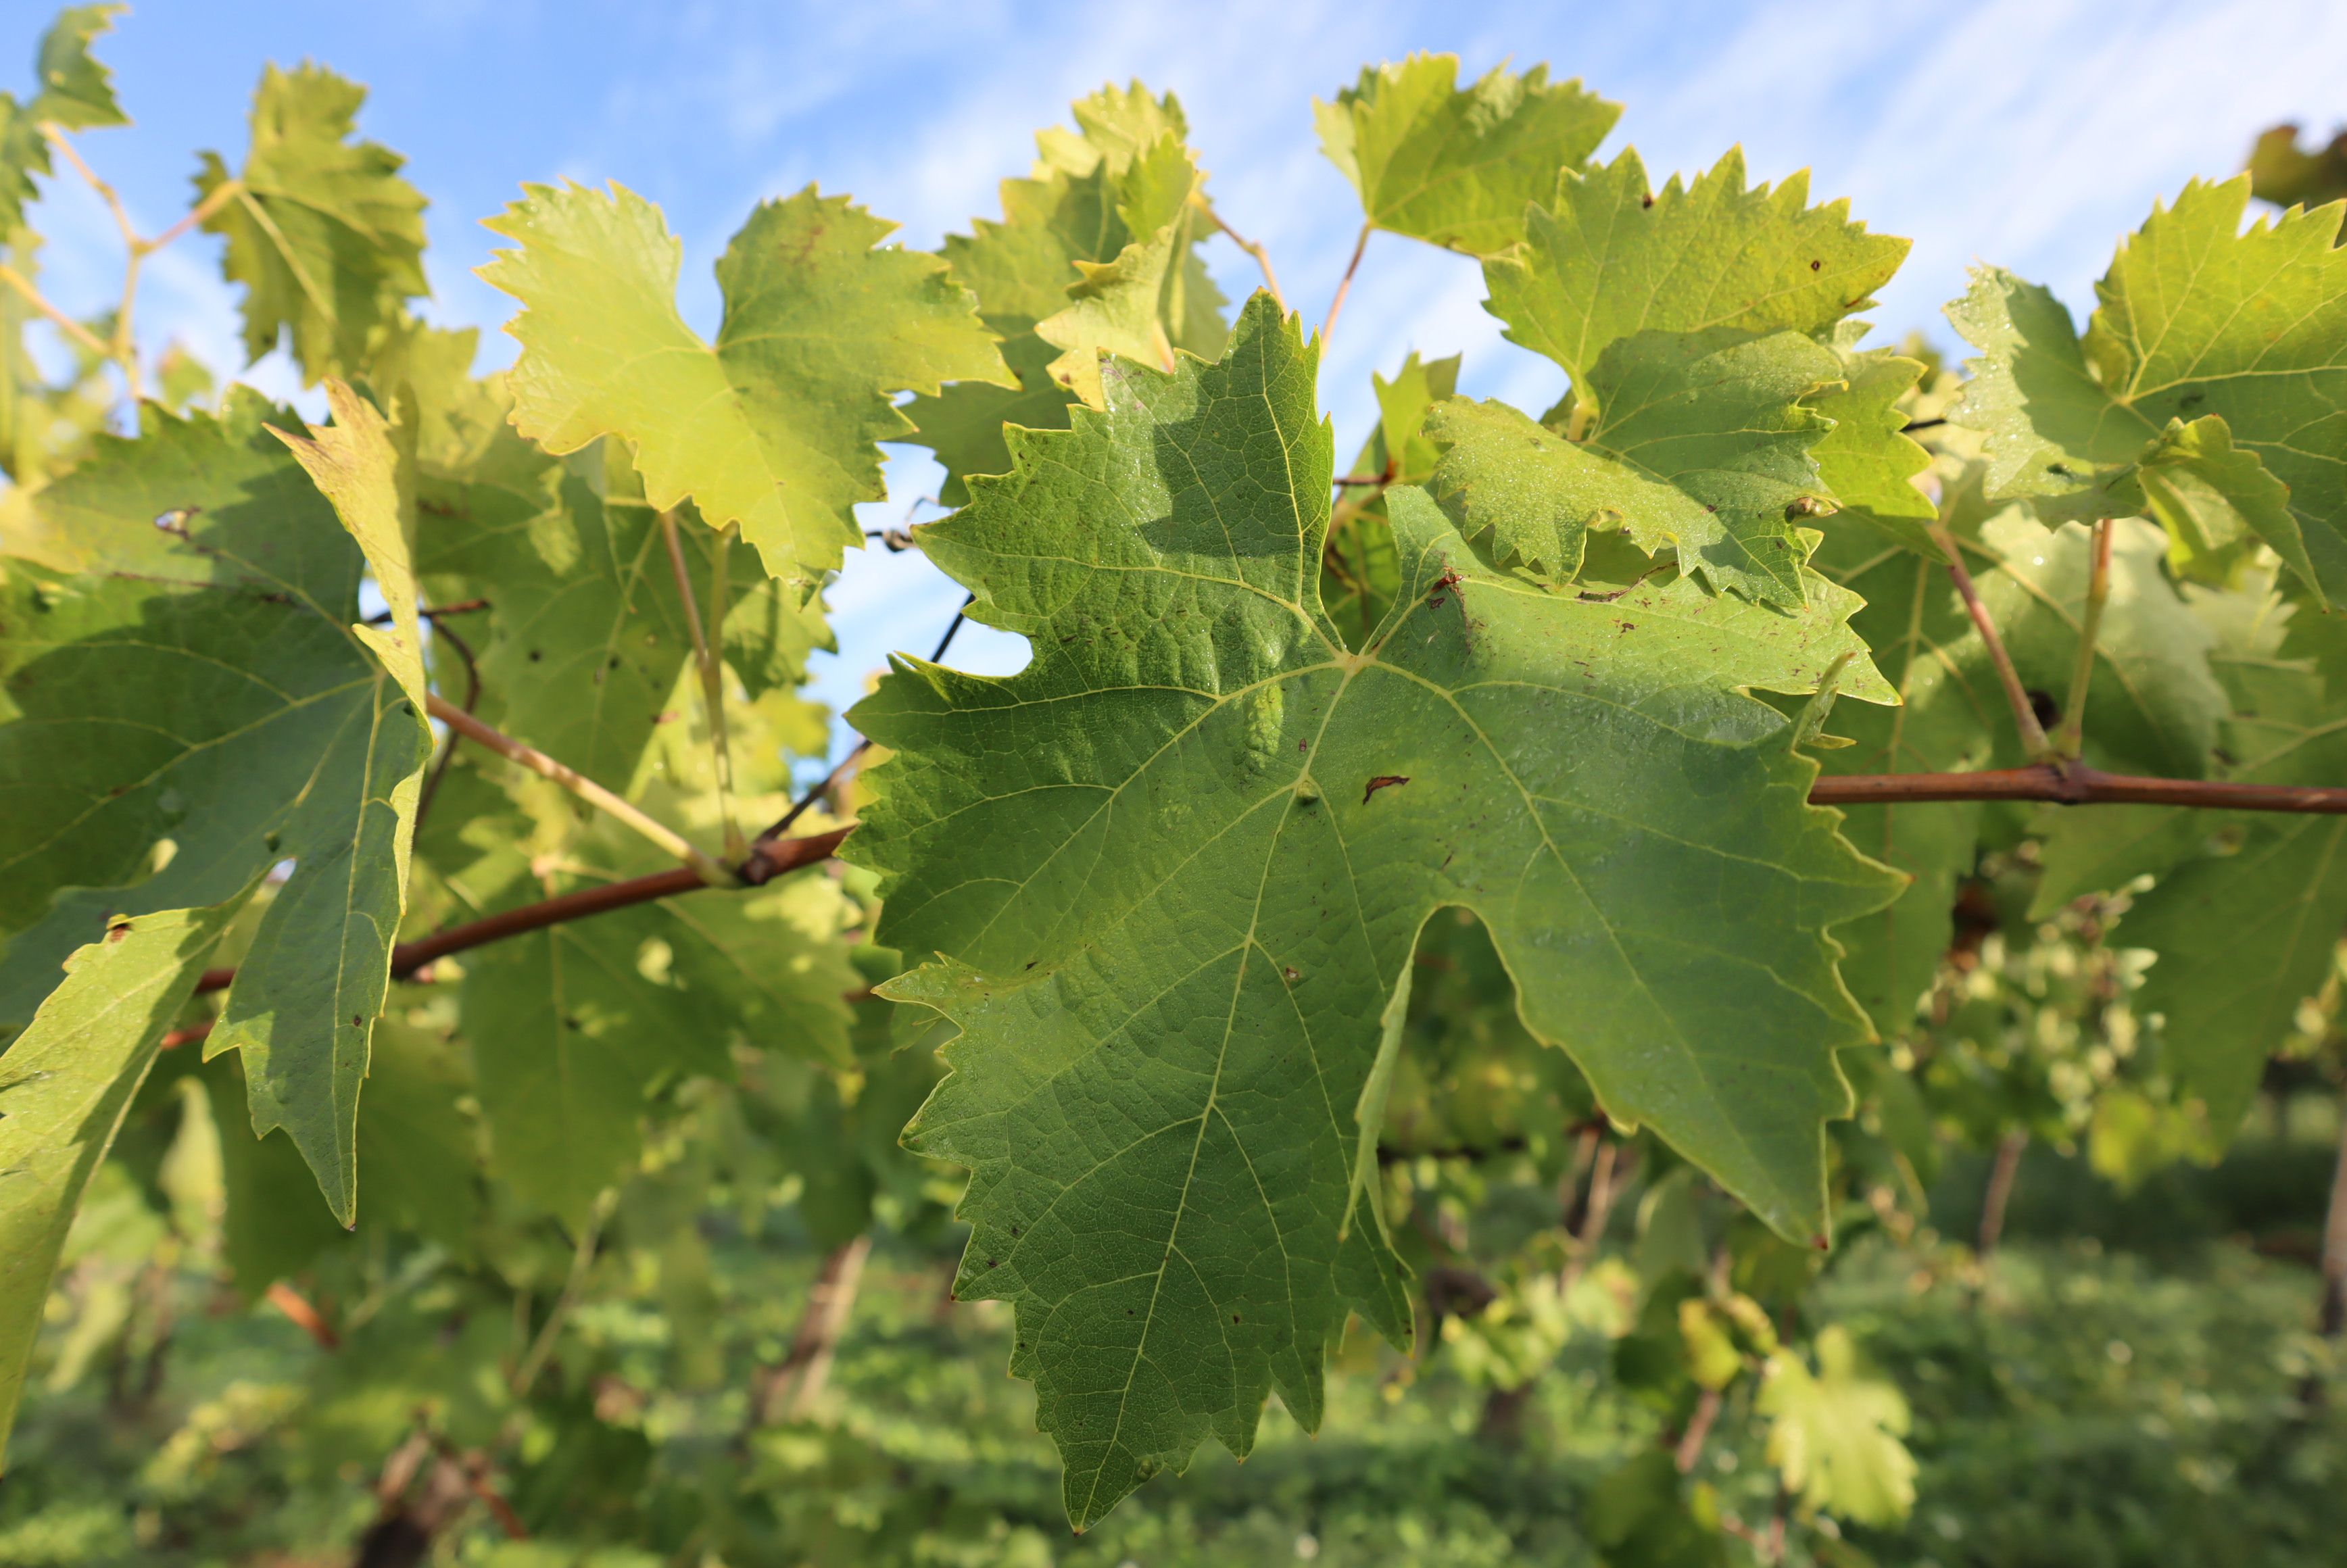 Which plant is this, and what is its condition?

grapevine, healthy
